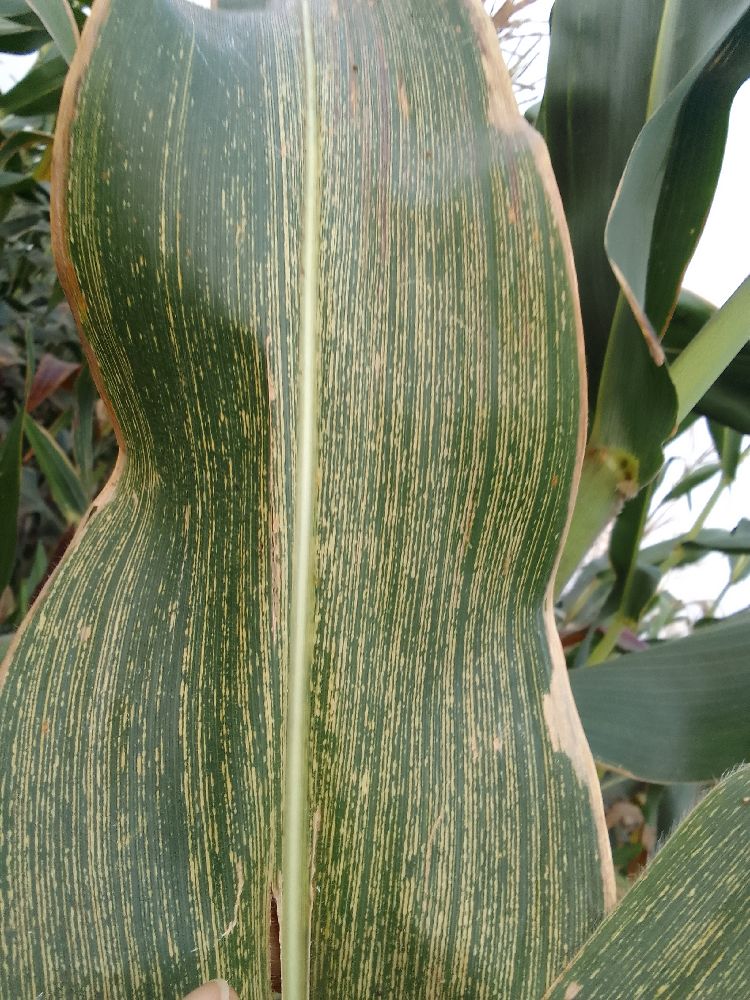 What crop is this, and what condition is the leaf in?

maize, maize streak virus
